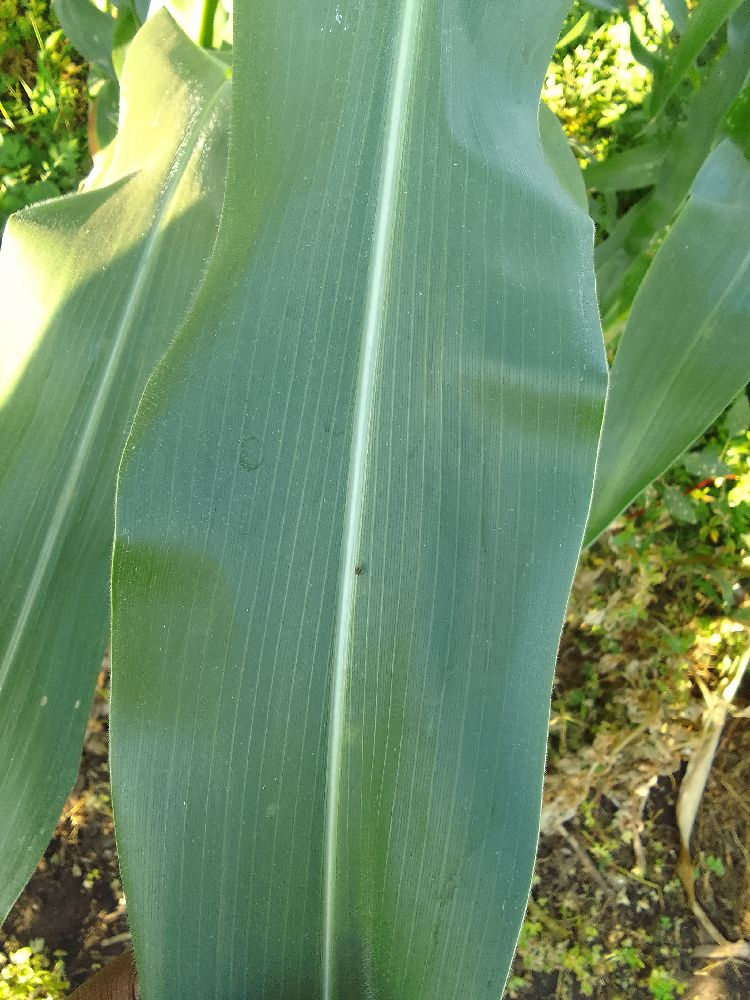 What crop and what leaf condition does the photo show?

maize, healthy
